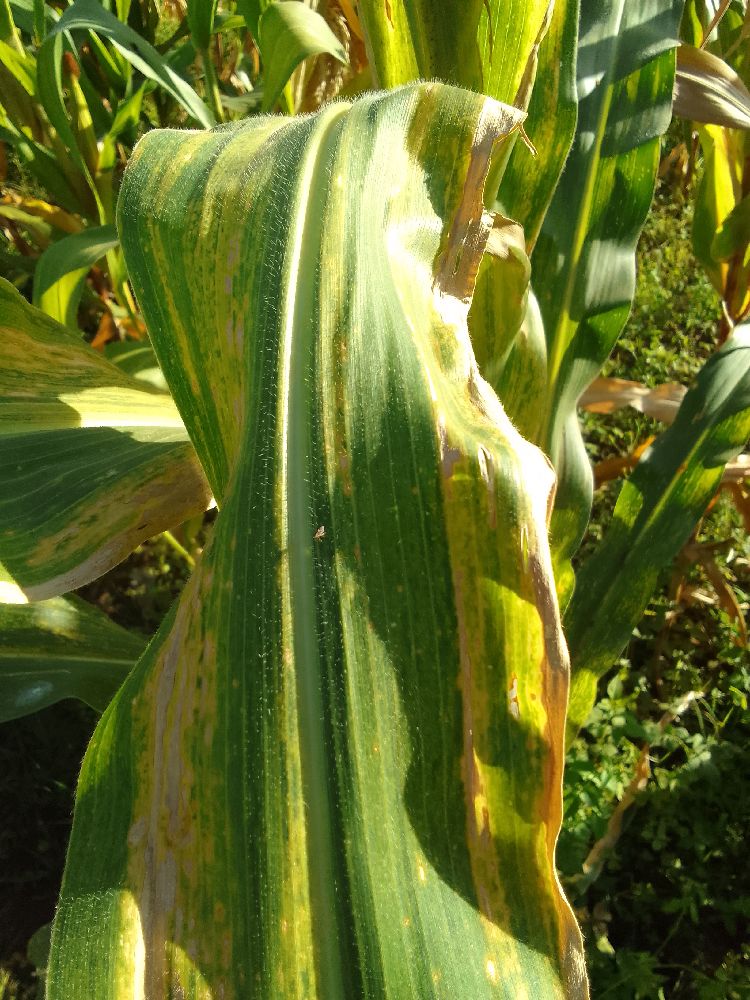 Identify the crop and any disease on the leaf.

maize, maize lethal necrosis
